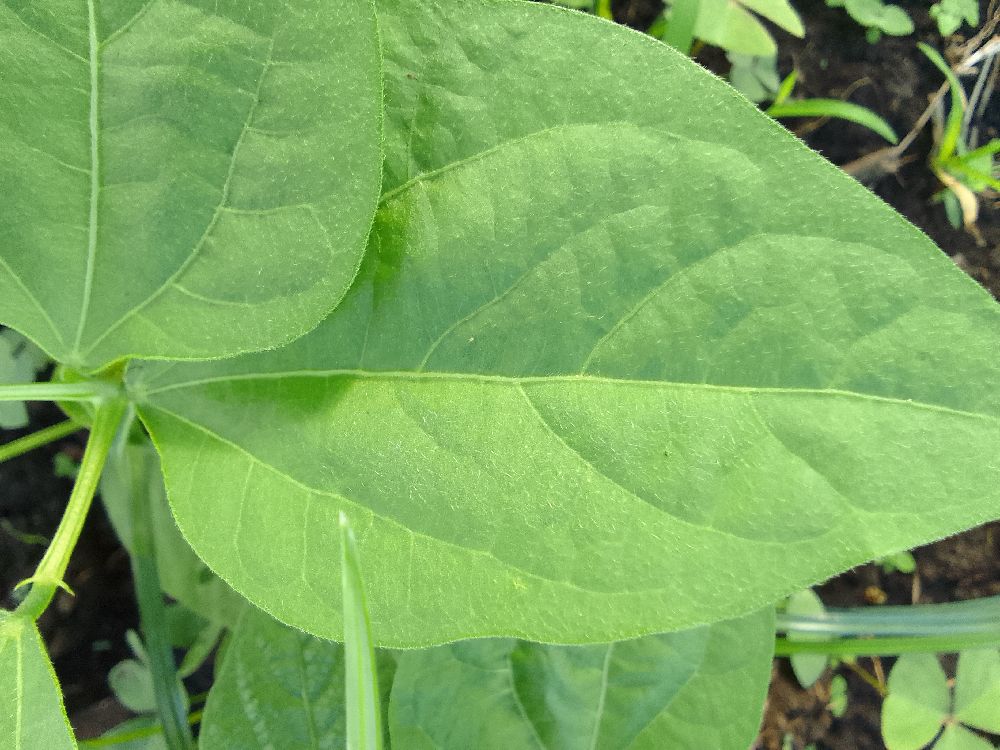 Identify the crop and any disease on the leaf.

common bean, healthy
